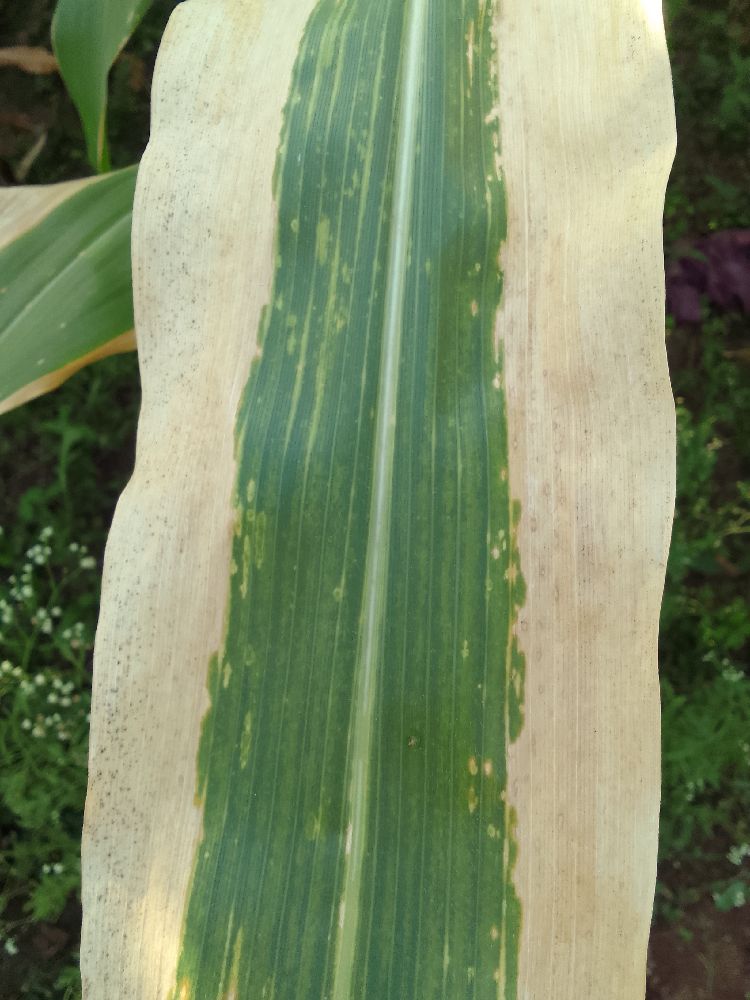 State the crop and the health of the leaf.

maize, maize lethal necrosis
